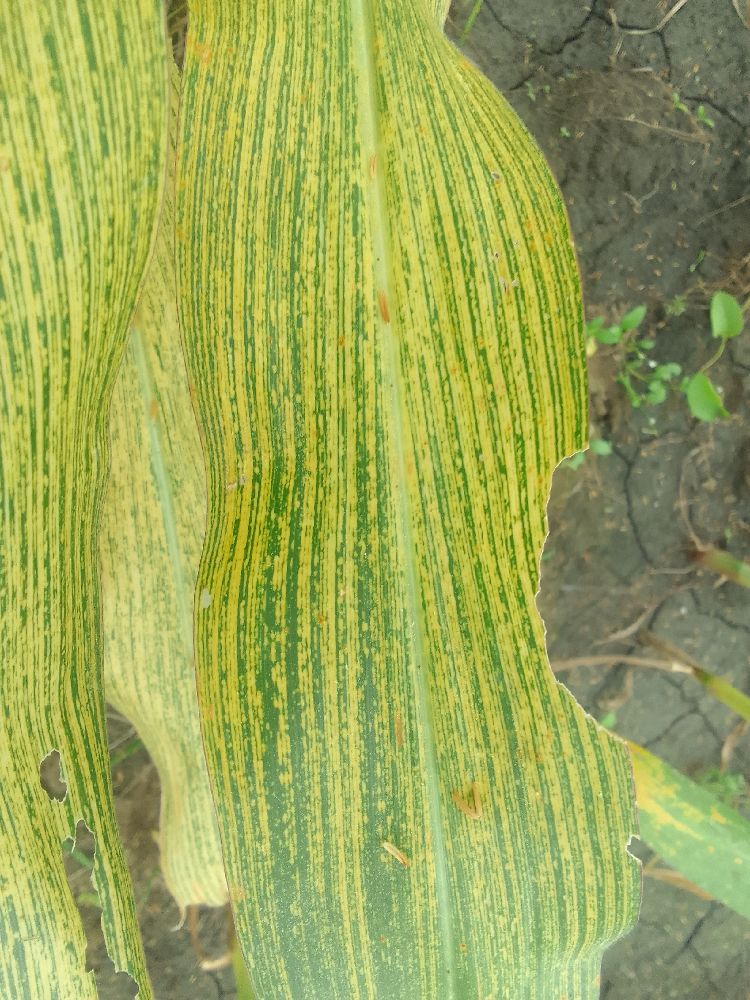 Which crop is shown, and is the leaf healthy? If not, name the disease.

maize, maize streak virus
